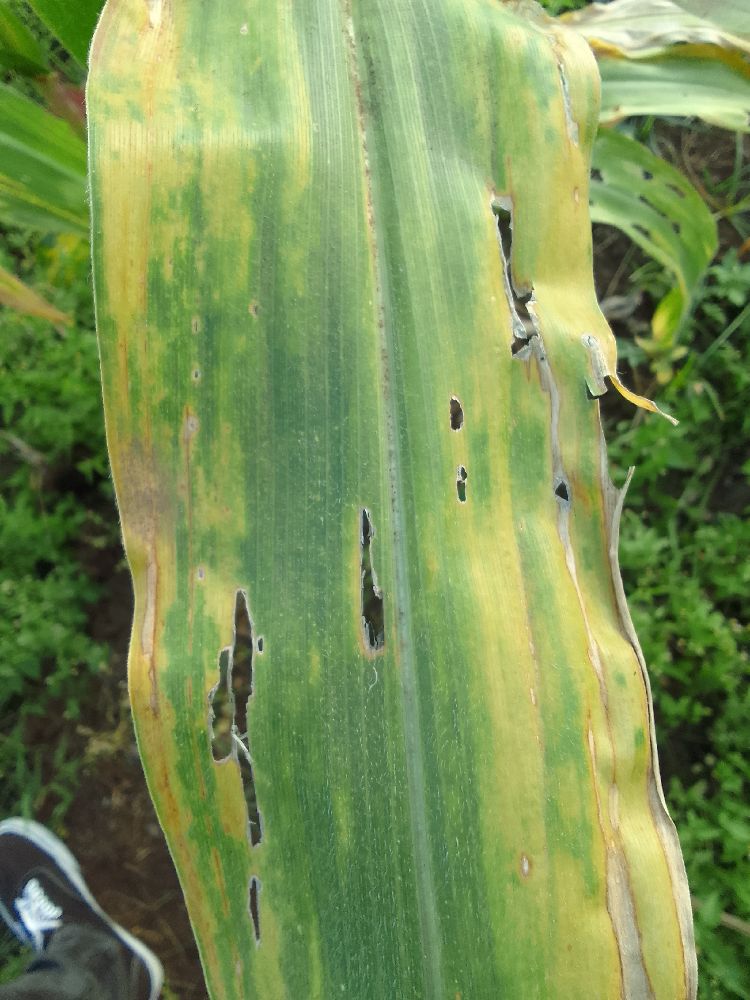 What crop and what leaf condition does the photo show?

maize, maize lethal necrosis
